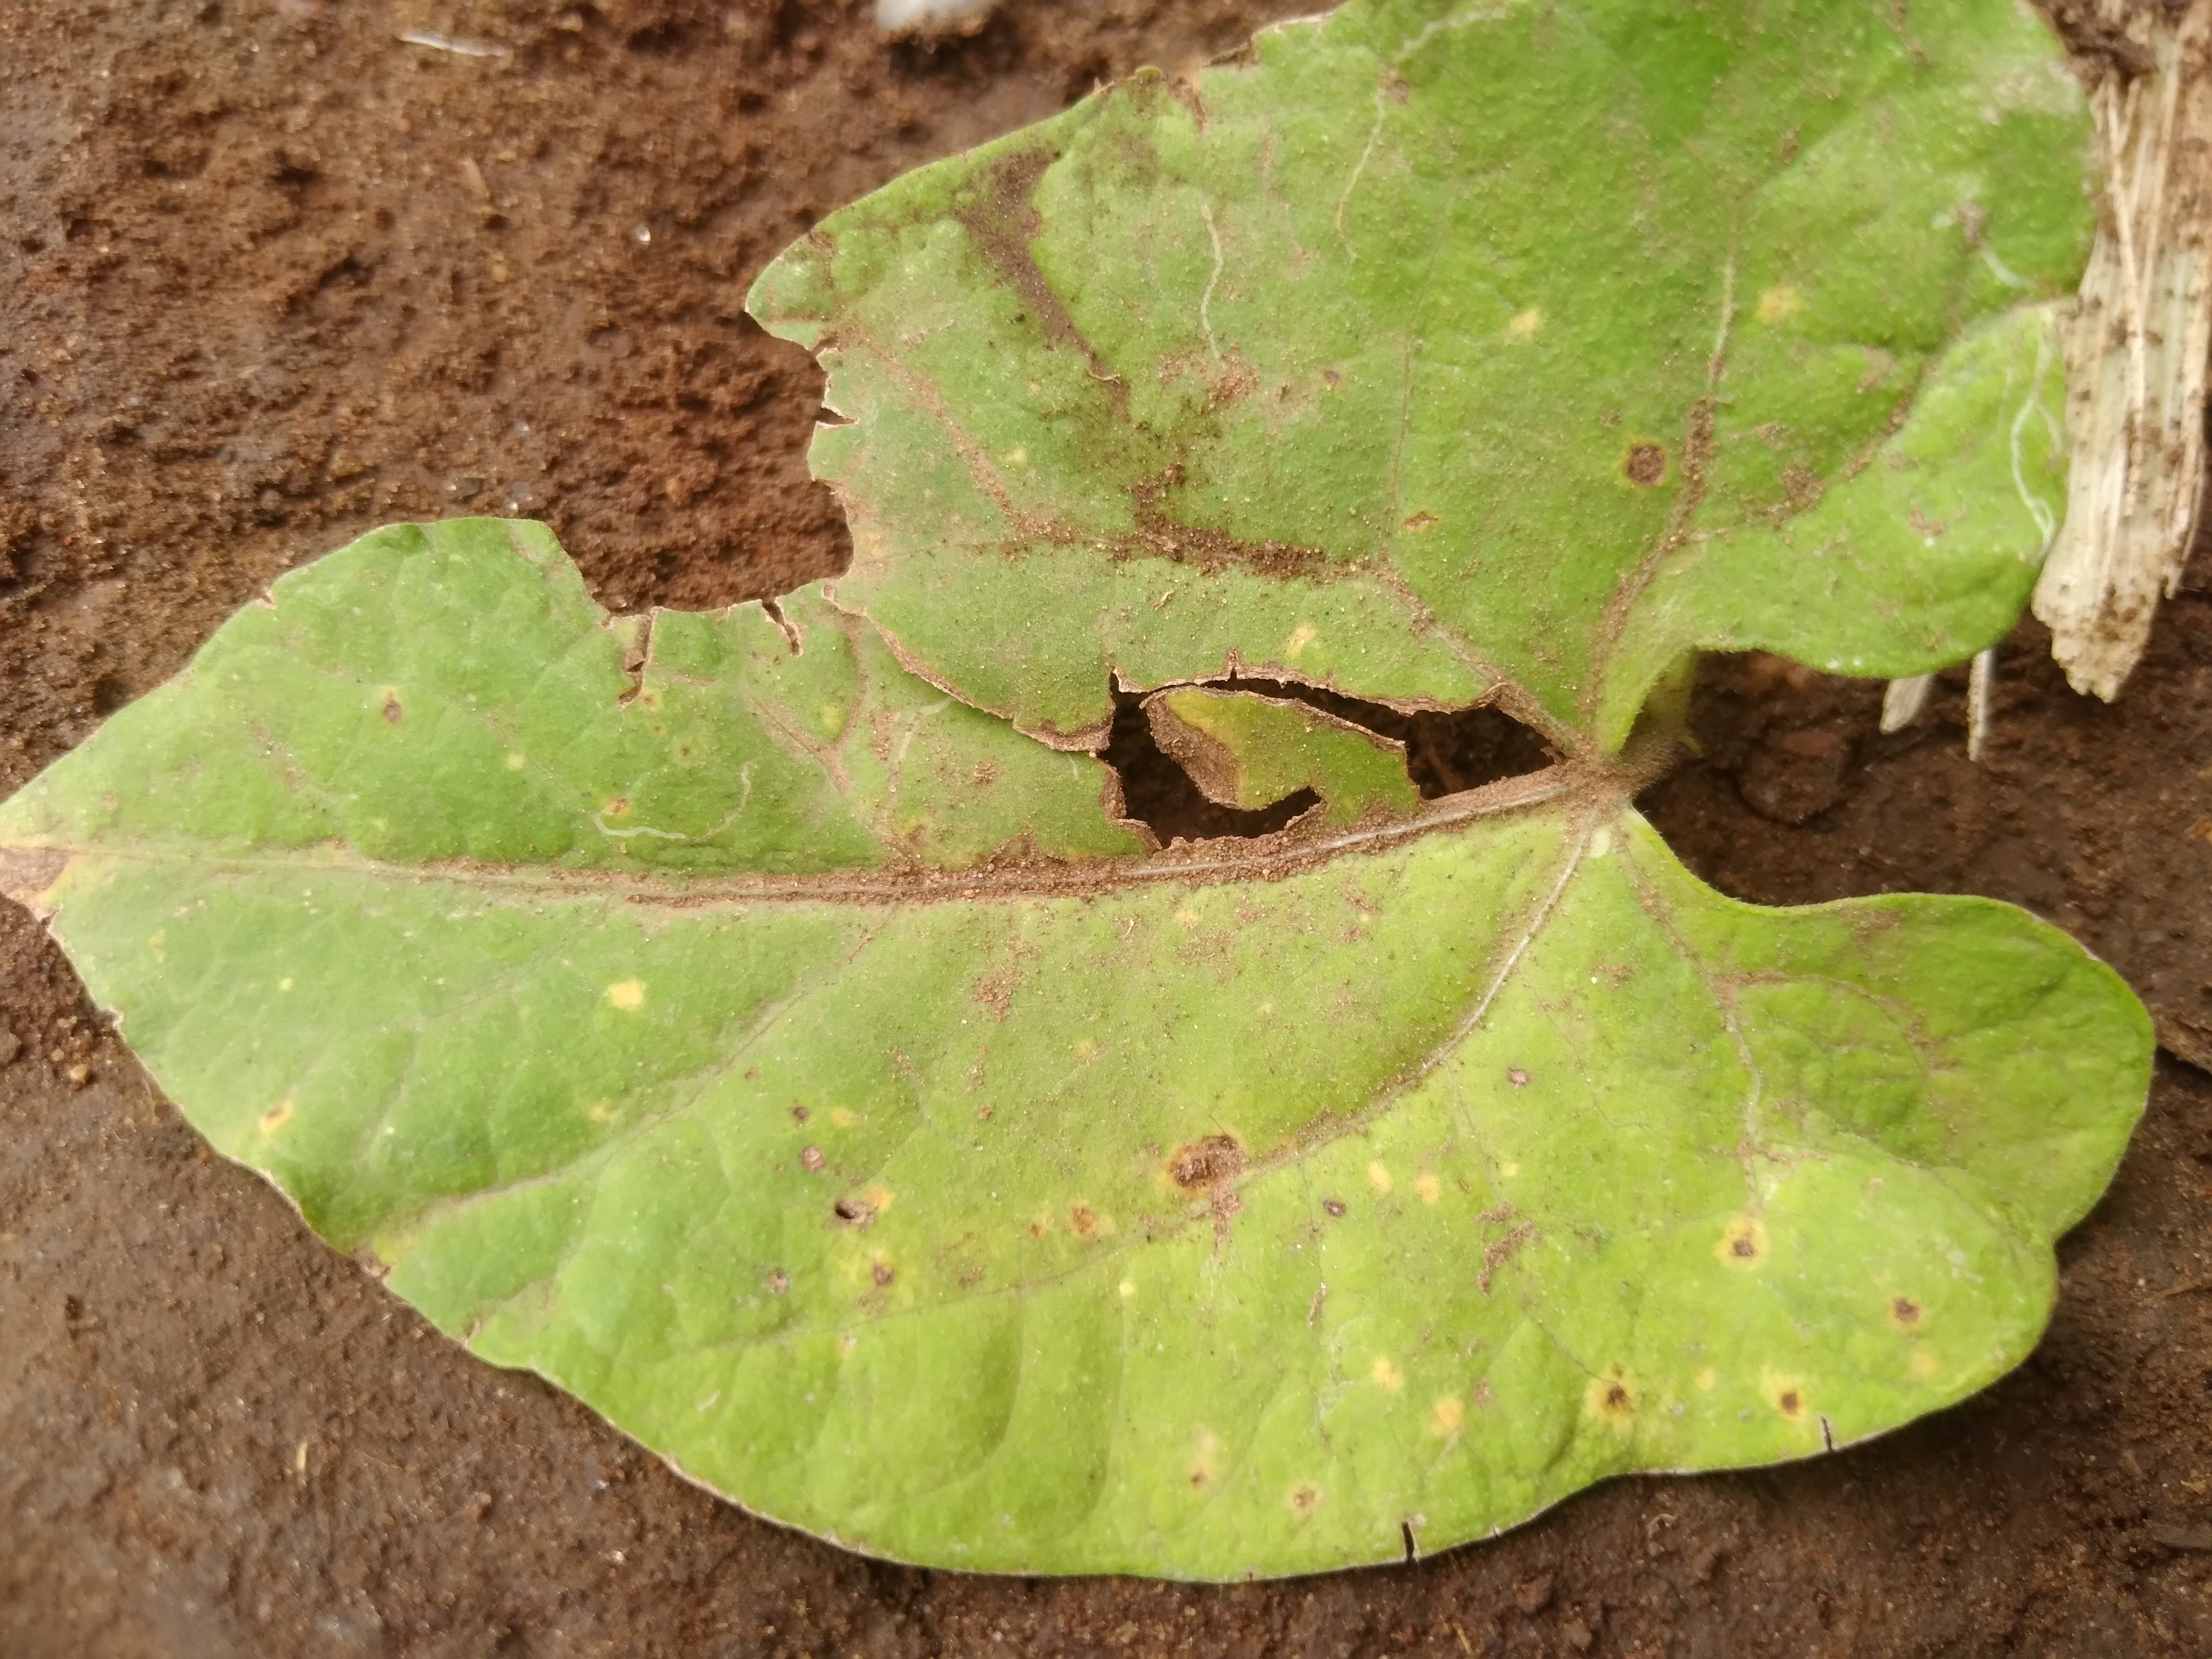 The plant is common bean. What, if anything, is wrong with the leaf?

rust
